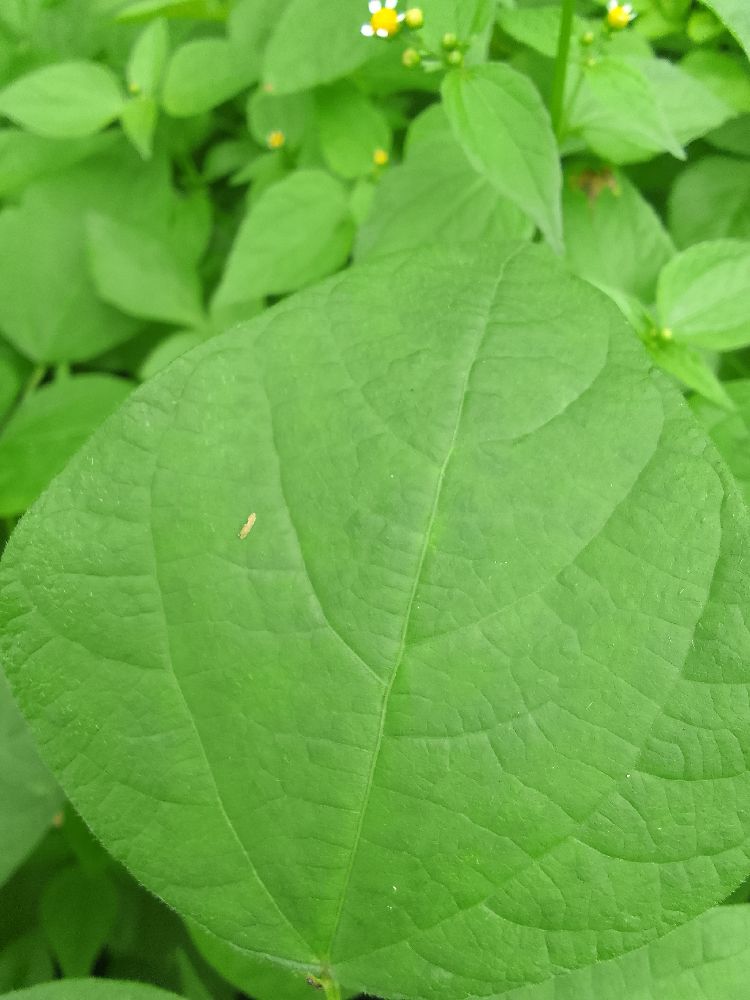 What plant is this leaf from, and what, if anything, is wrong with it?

common bean, healthy
